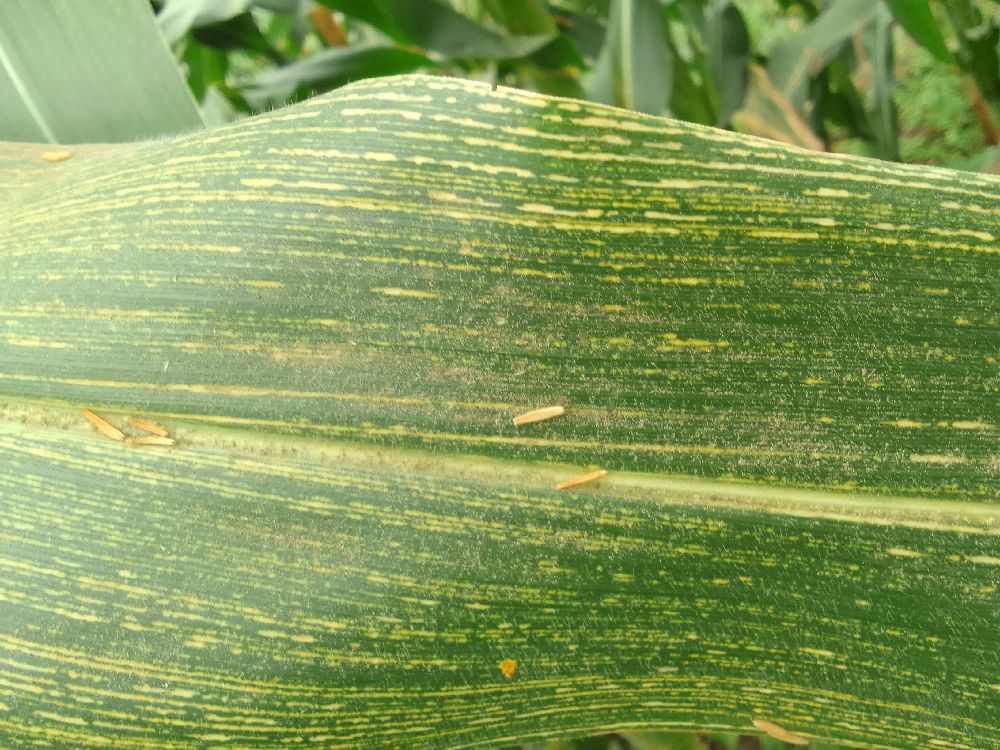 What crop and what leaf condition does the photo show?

maize, maize streak virus
